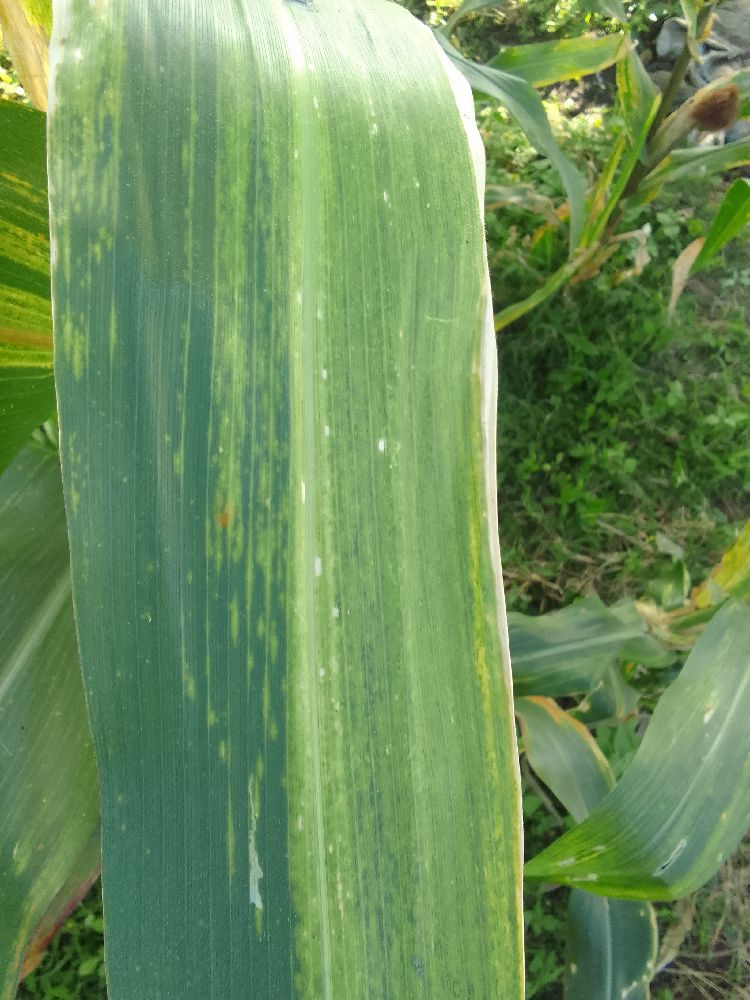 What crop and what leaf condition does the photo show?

maize, maize lethal necrosis
